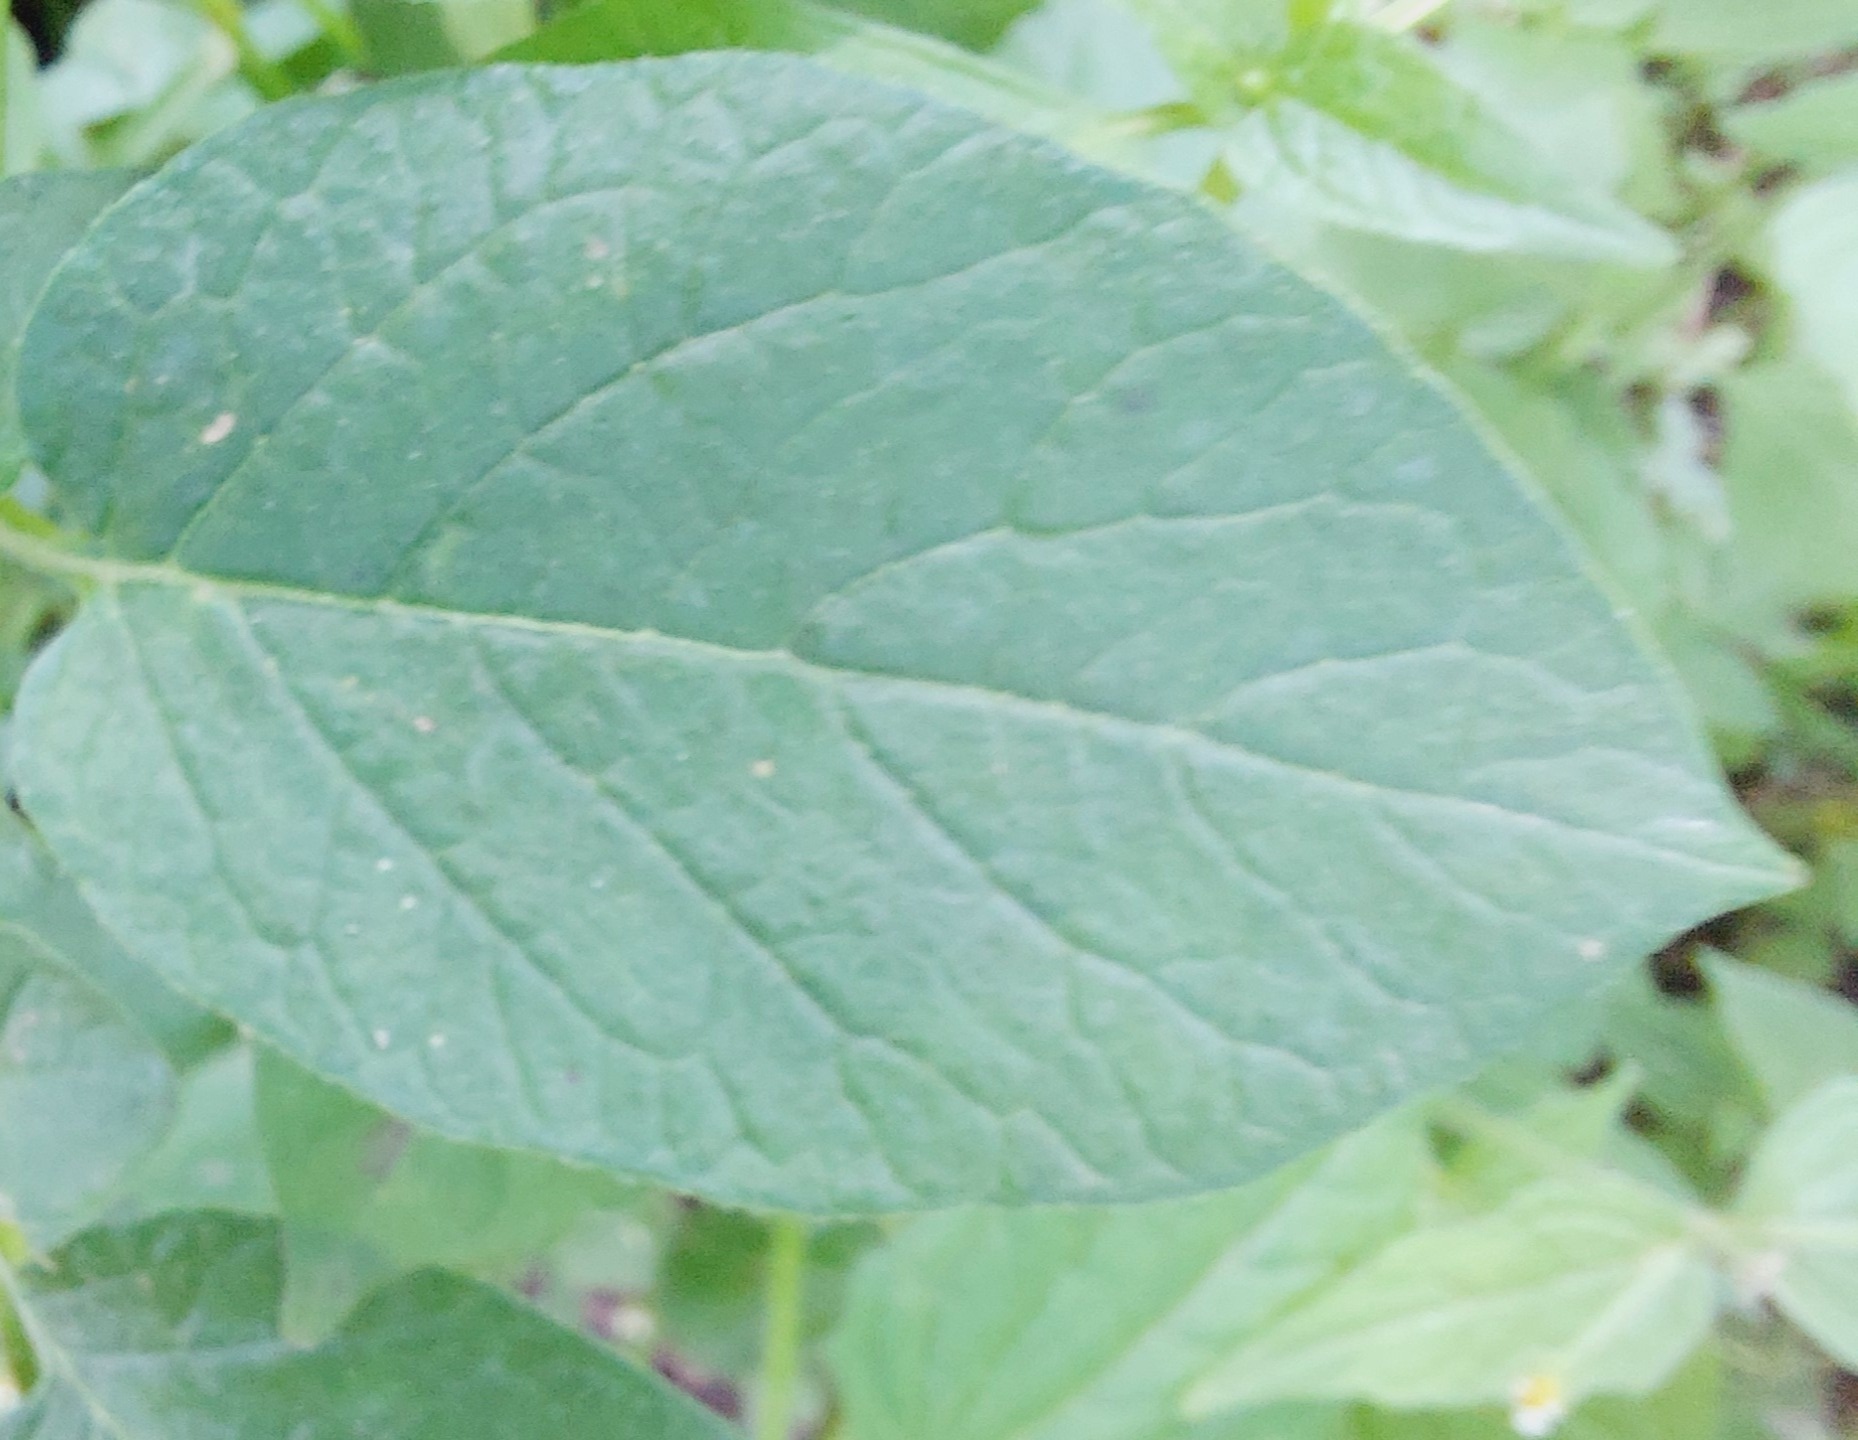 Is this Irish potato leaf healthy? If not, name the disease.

healthy
